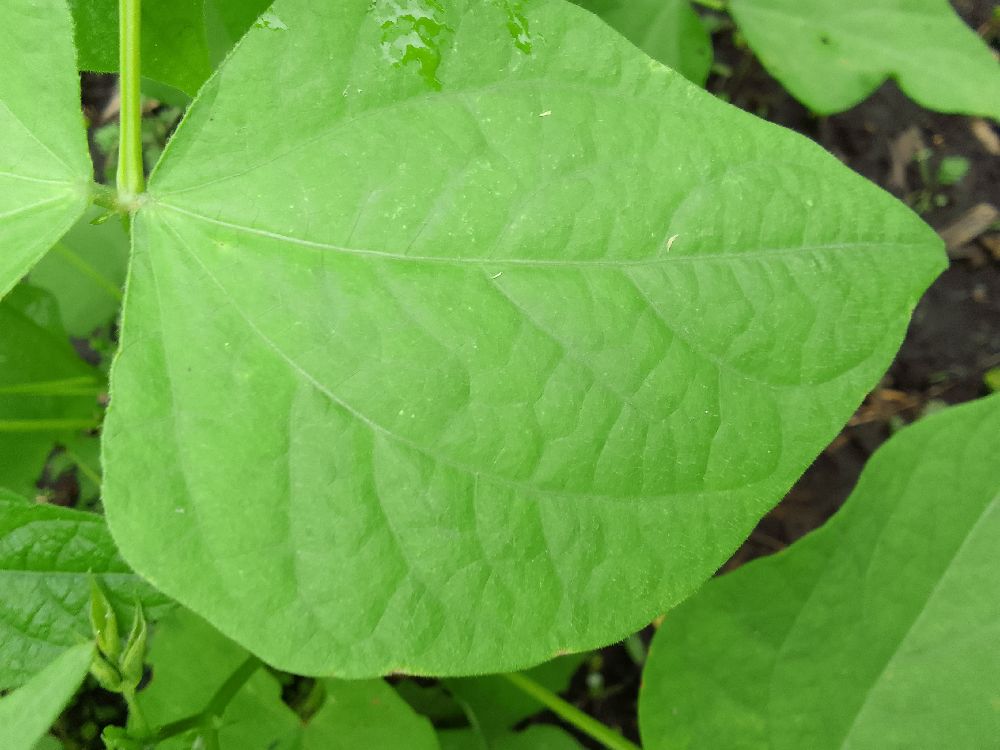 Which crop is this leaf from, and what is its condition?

common bean, healthy
